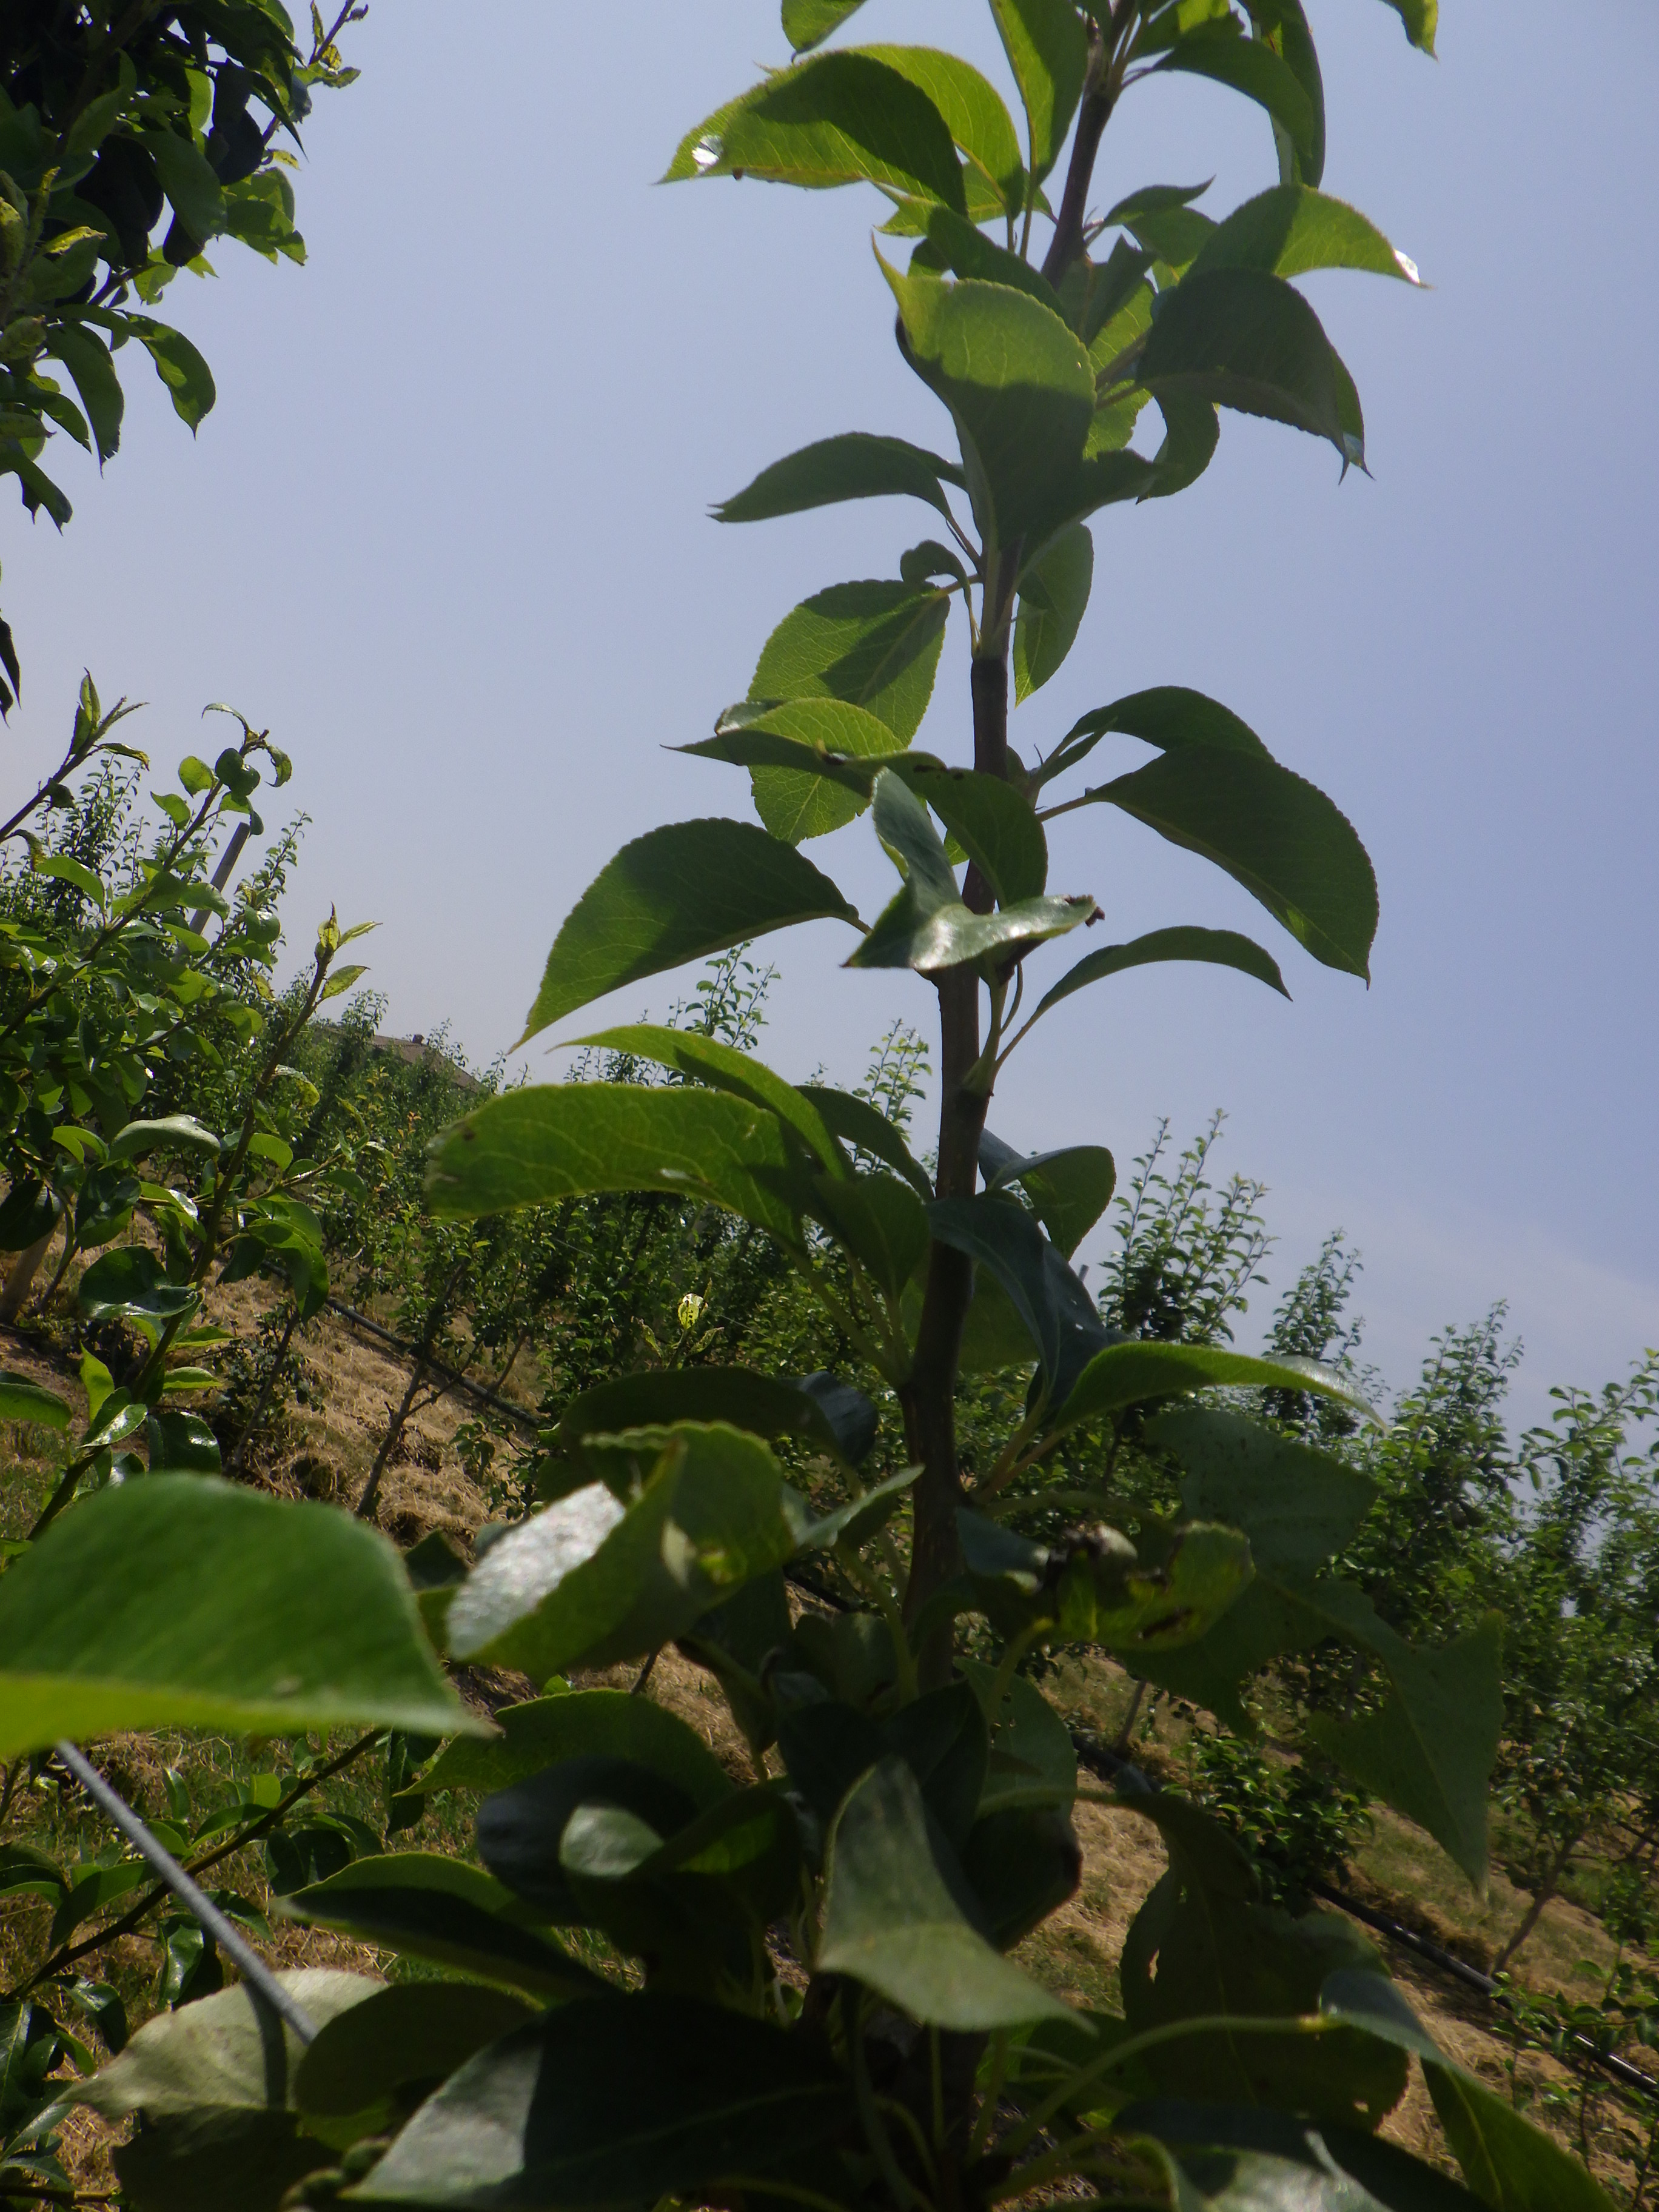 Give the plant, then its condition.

pear, aphids
